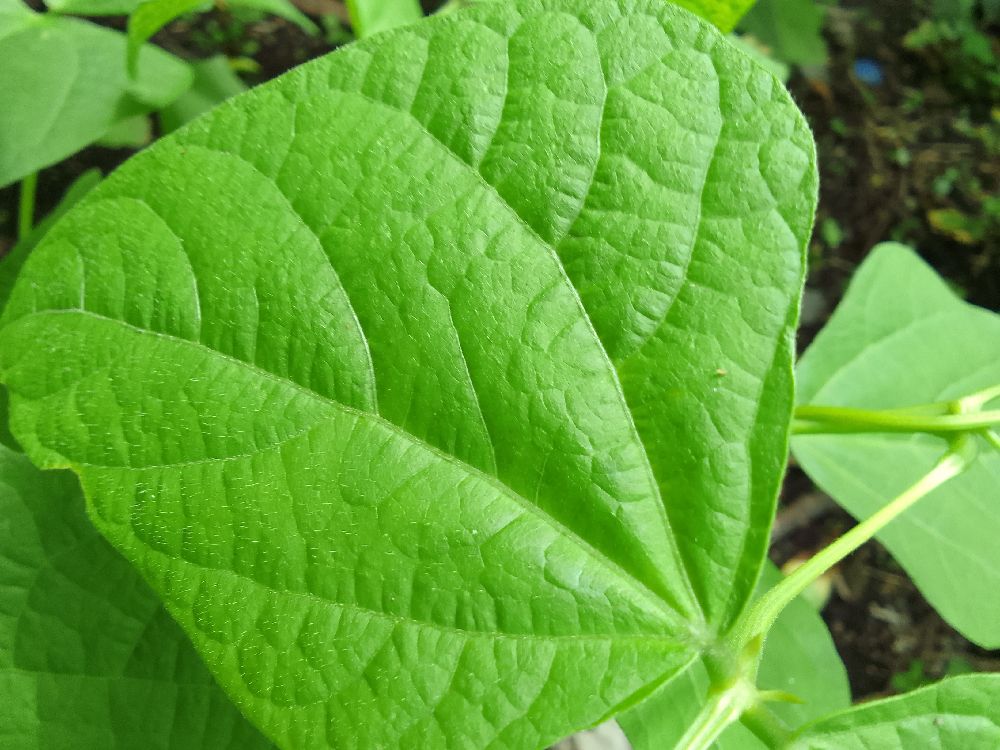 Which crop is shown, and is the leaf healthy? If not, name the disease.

common bean, healthy
